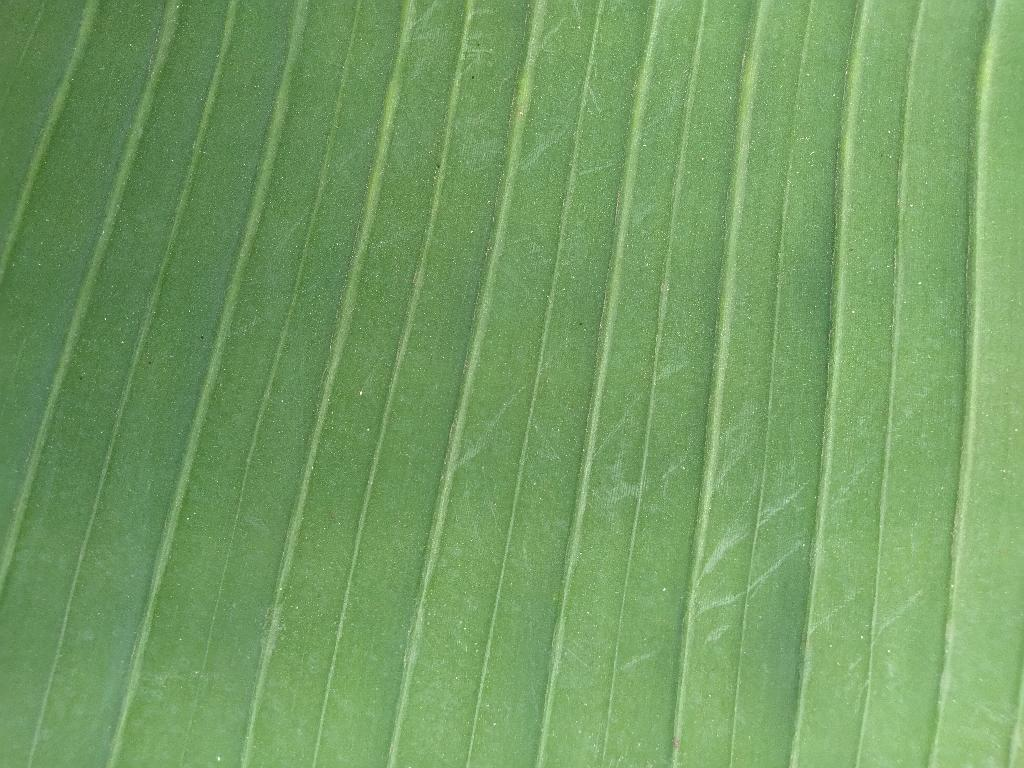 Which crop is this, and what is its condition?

banana, healthy
